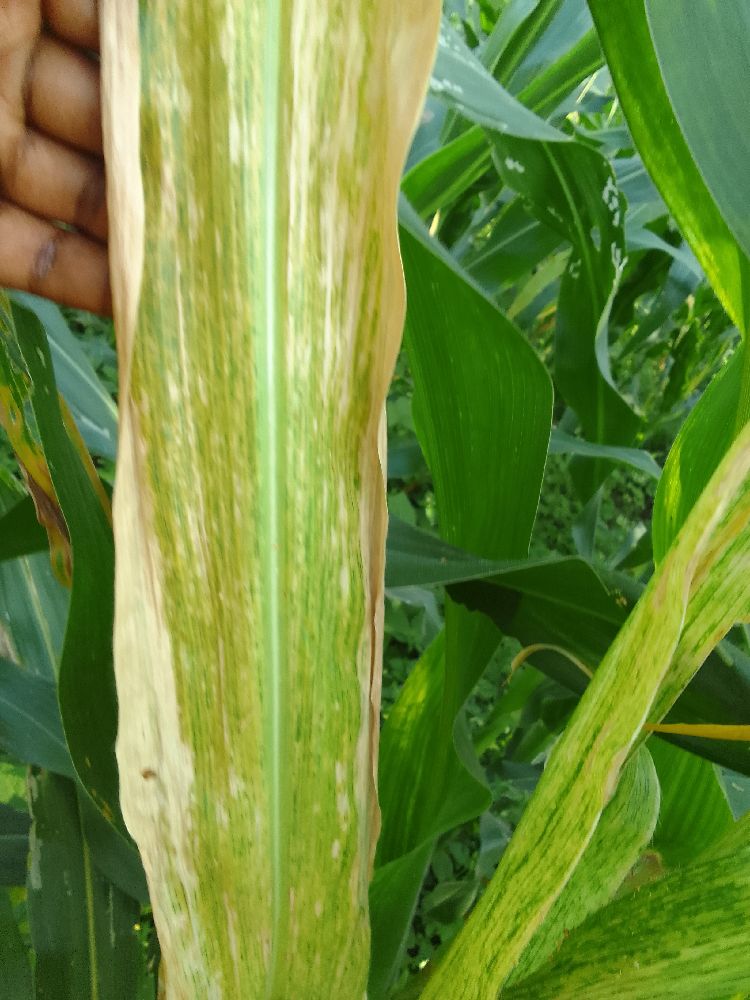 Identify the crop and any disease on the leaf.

maize, maize lethal necrosis
